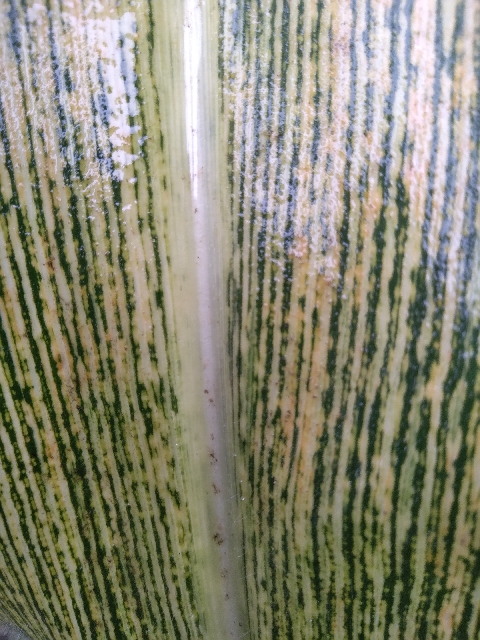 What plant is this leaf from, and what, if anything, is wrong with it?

maize, maize streak virus
